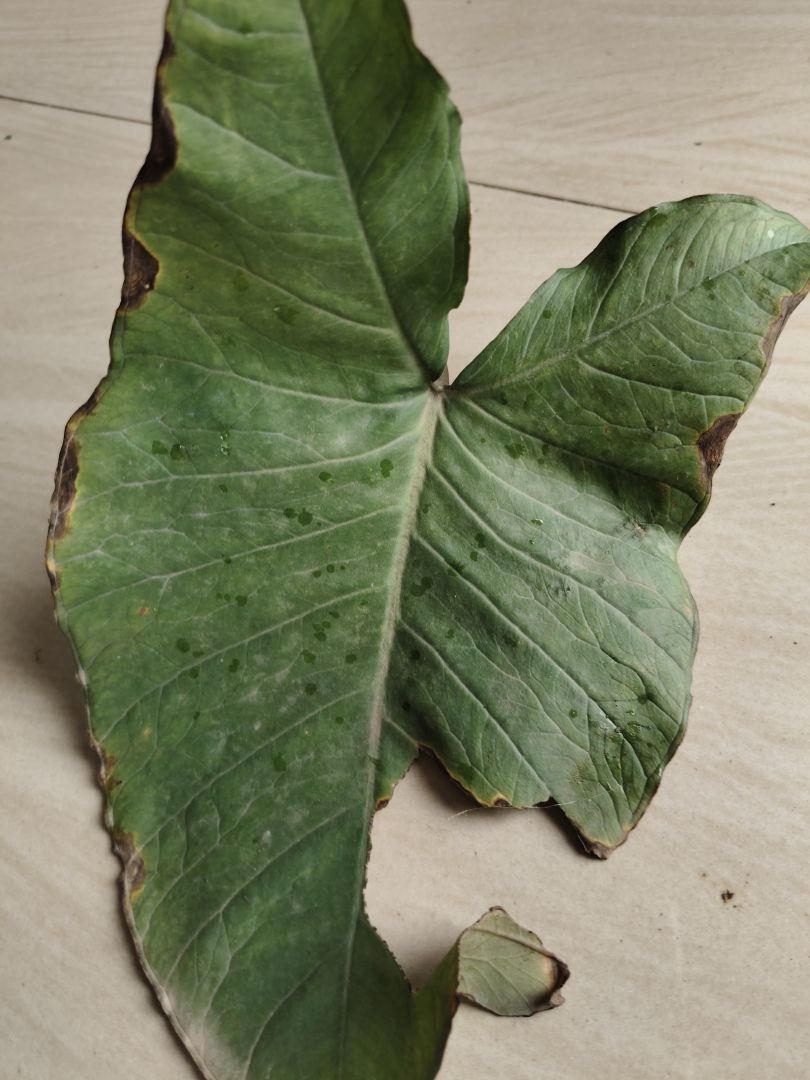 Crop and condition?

taro, leaf blight
